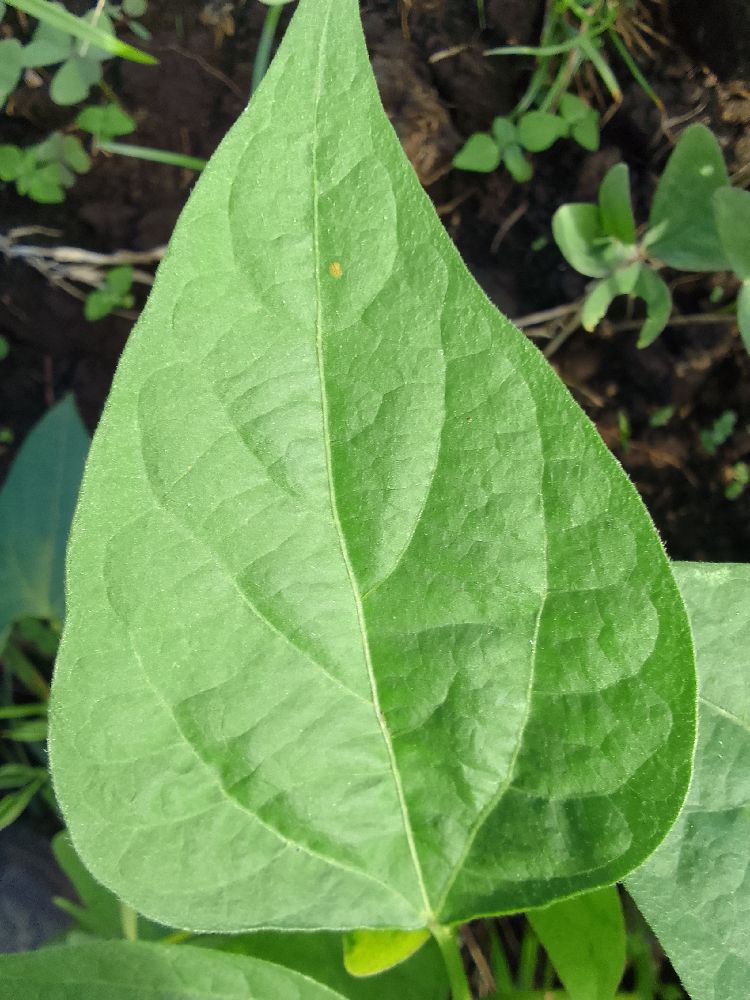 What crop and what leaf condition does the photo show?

common bean, healthy
